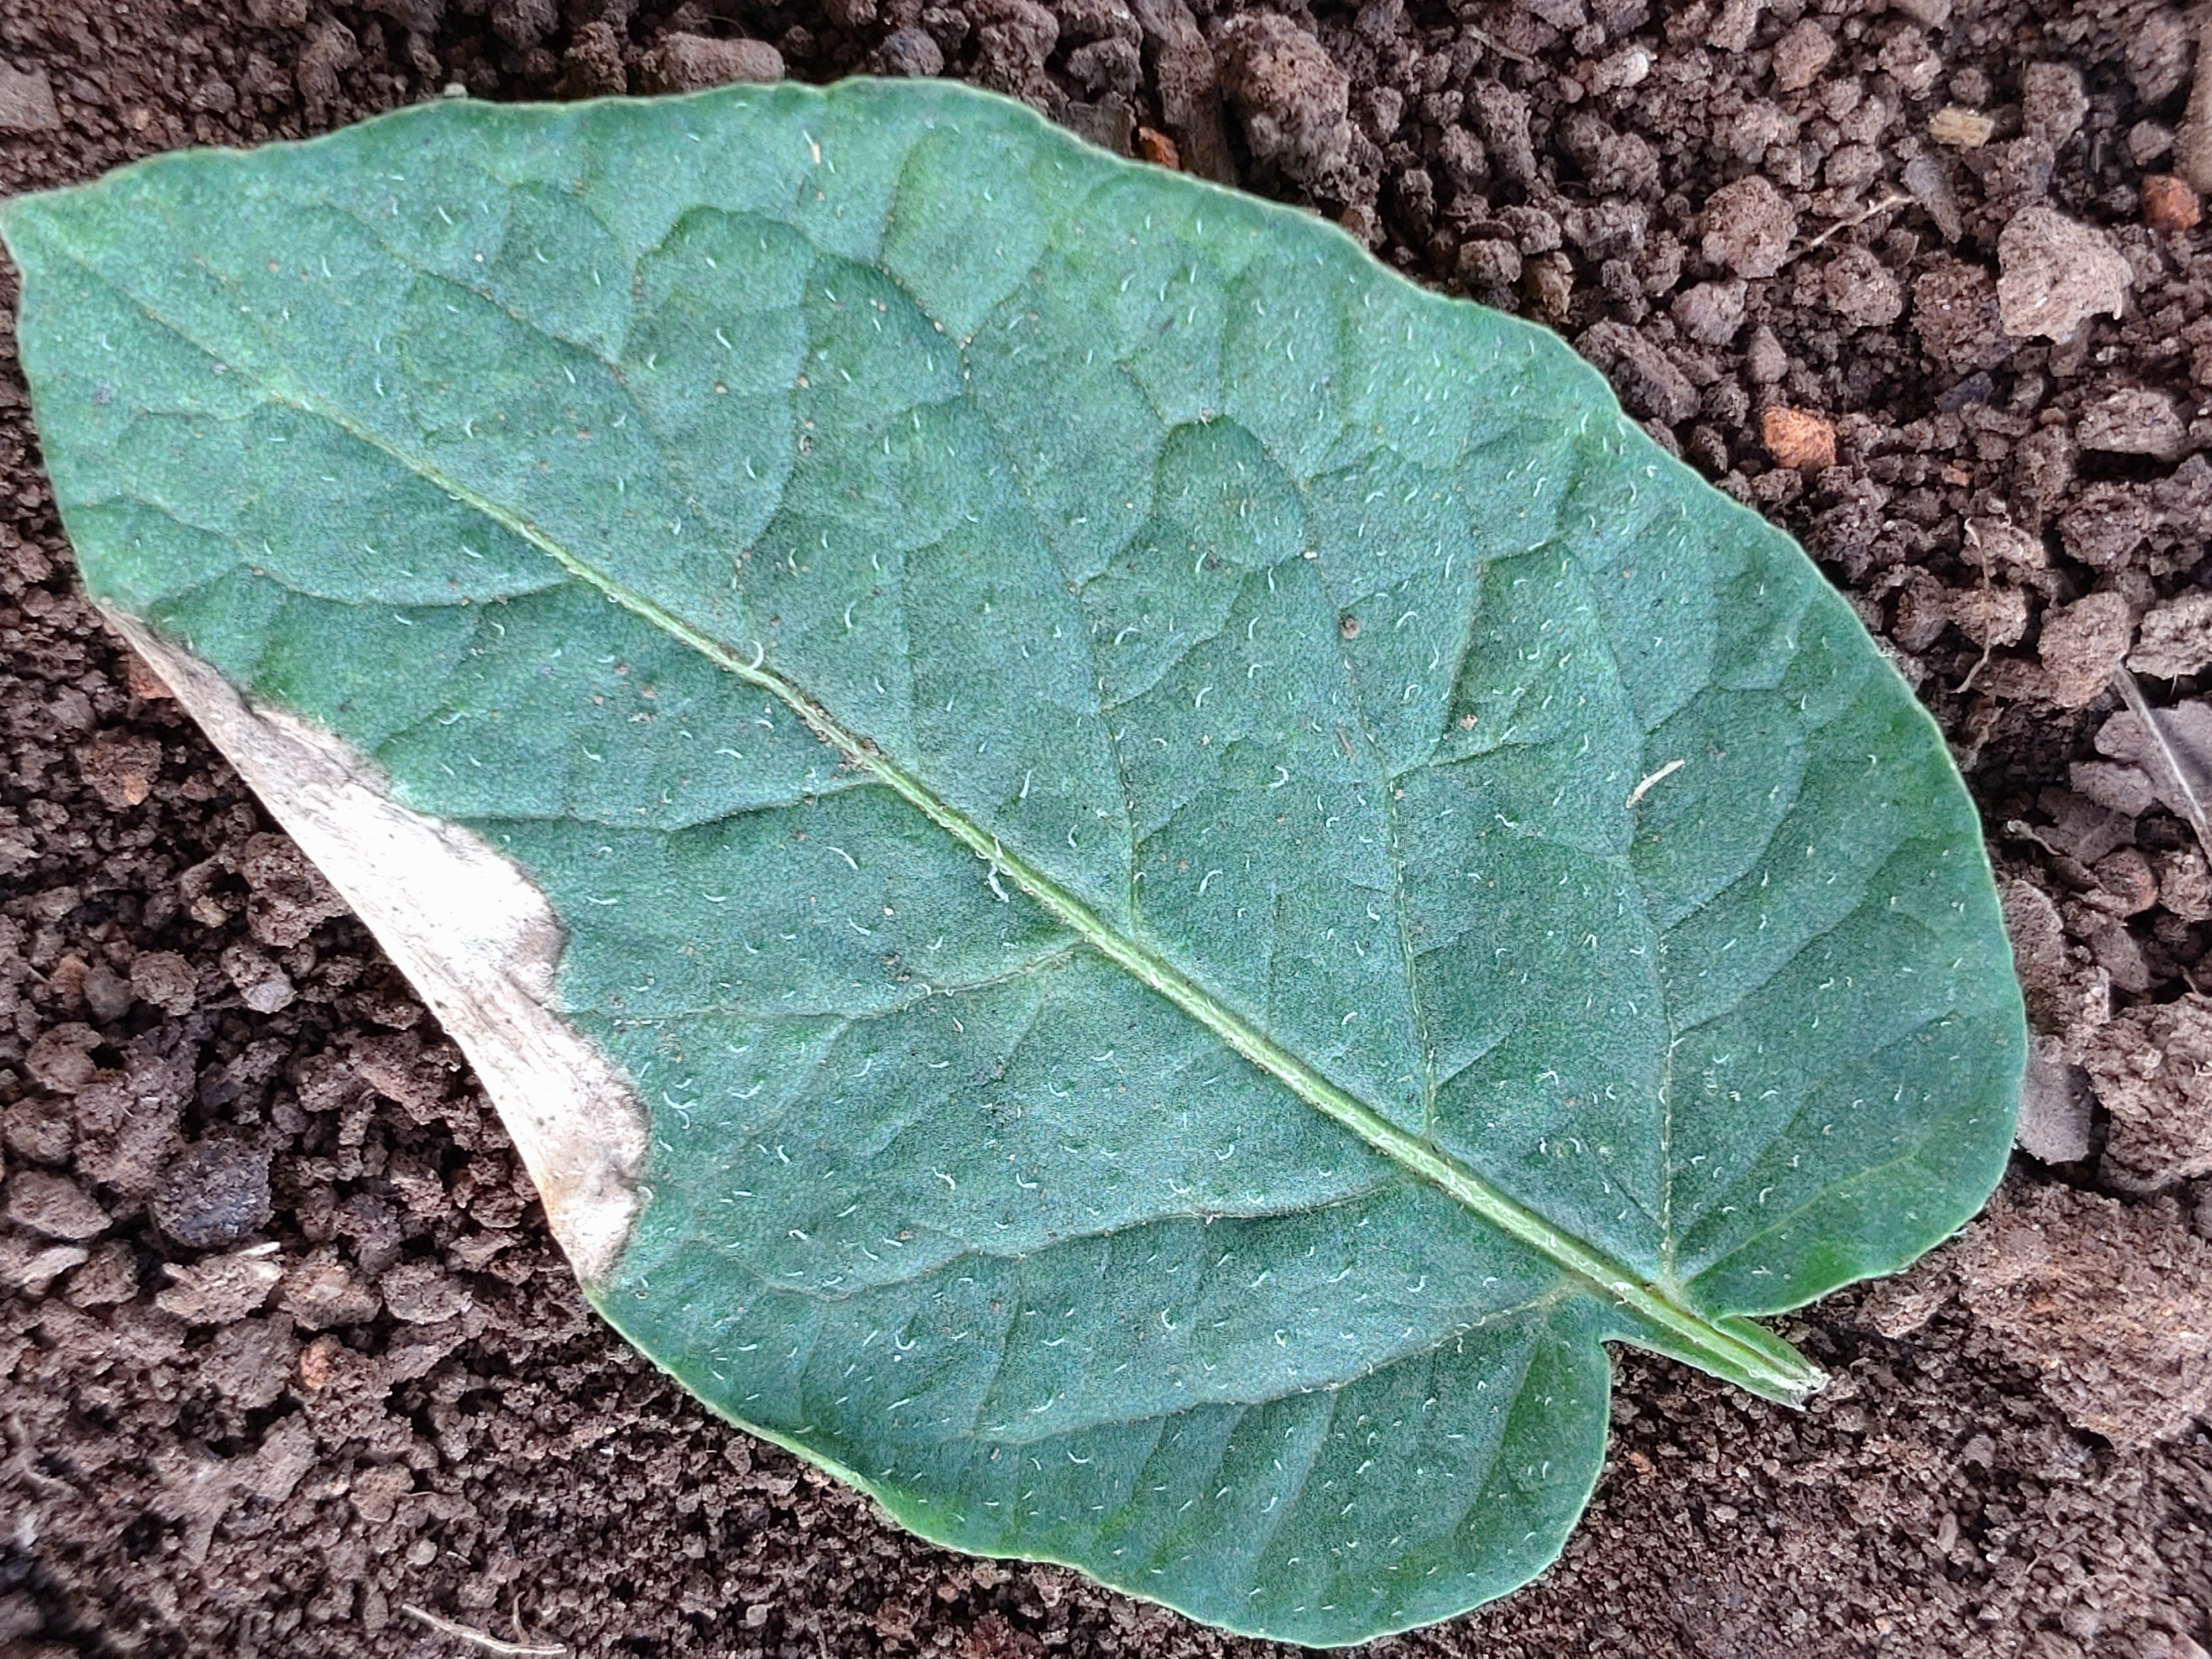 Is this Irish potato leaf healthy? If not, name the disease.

early blight
